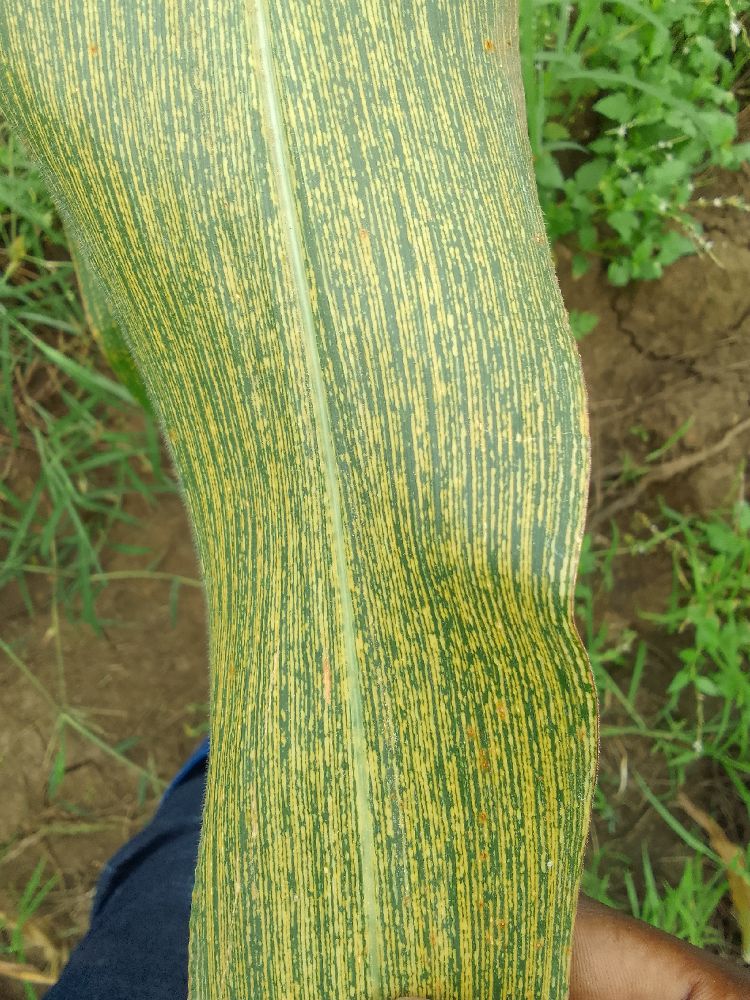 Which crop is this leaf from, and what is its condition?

maize, maize streak virus
